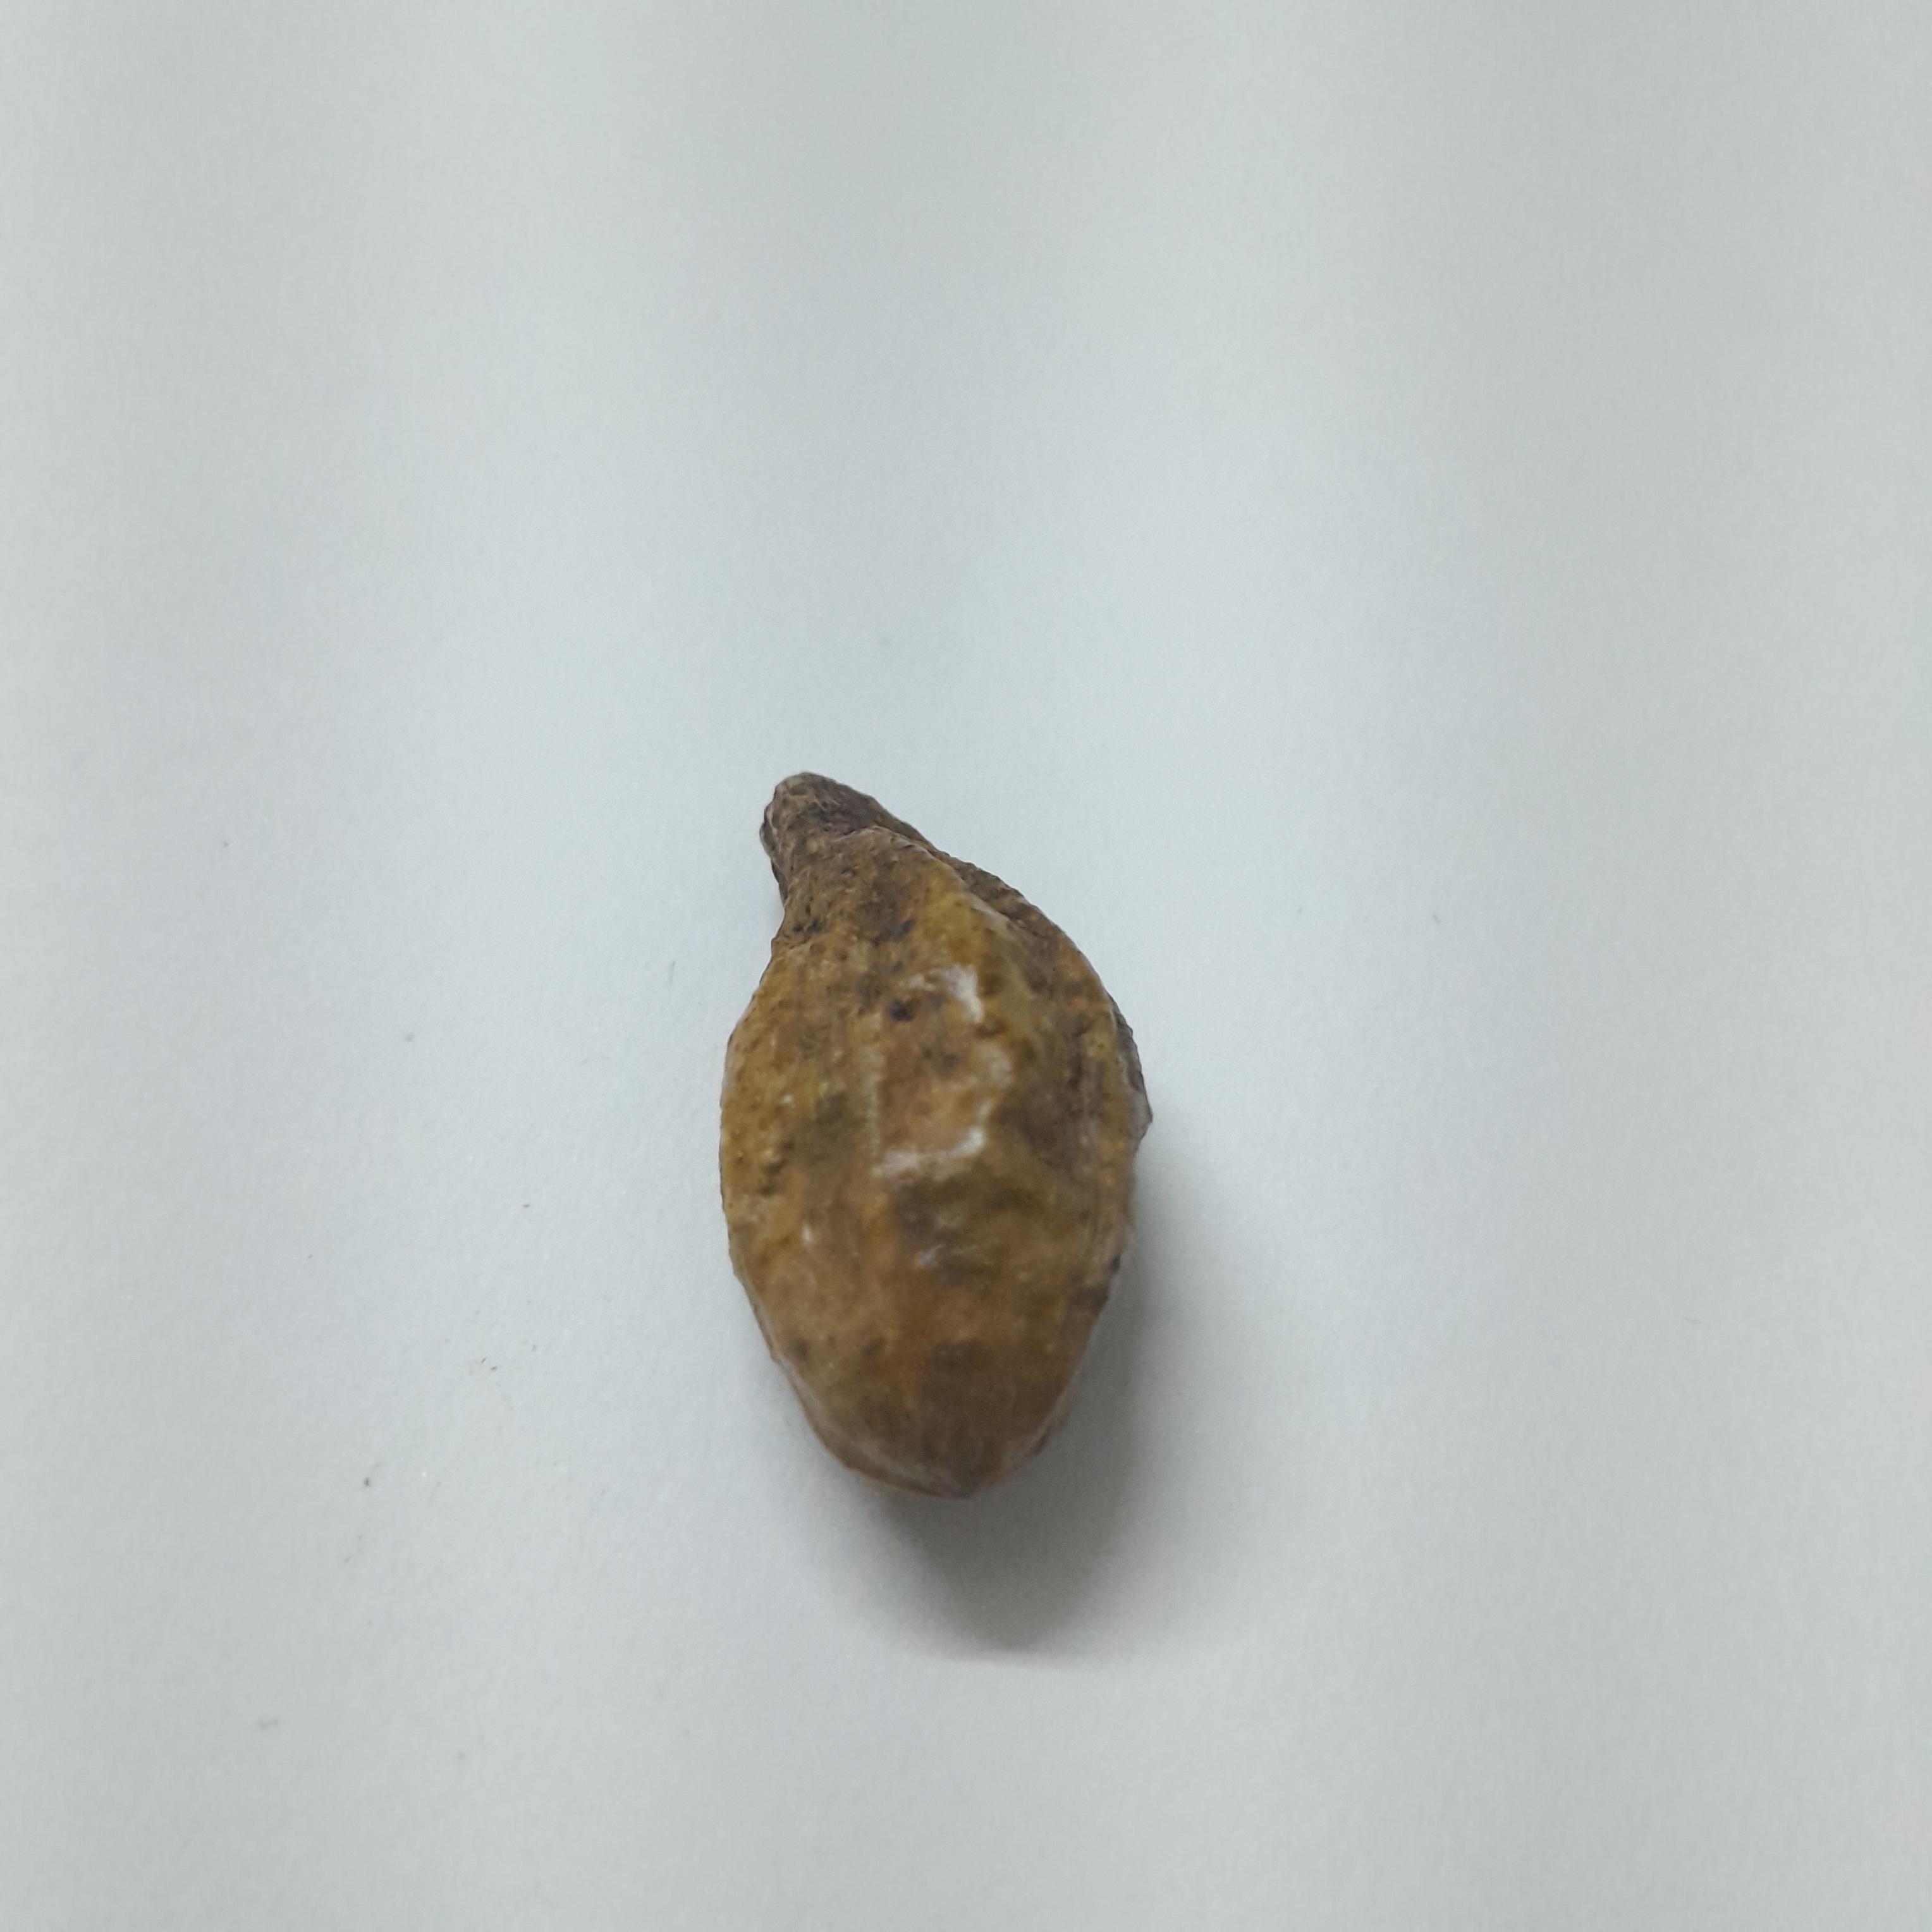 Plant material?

hirdaa
